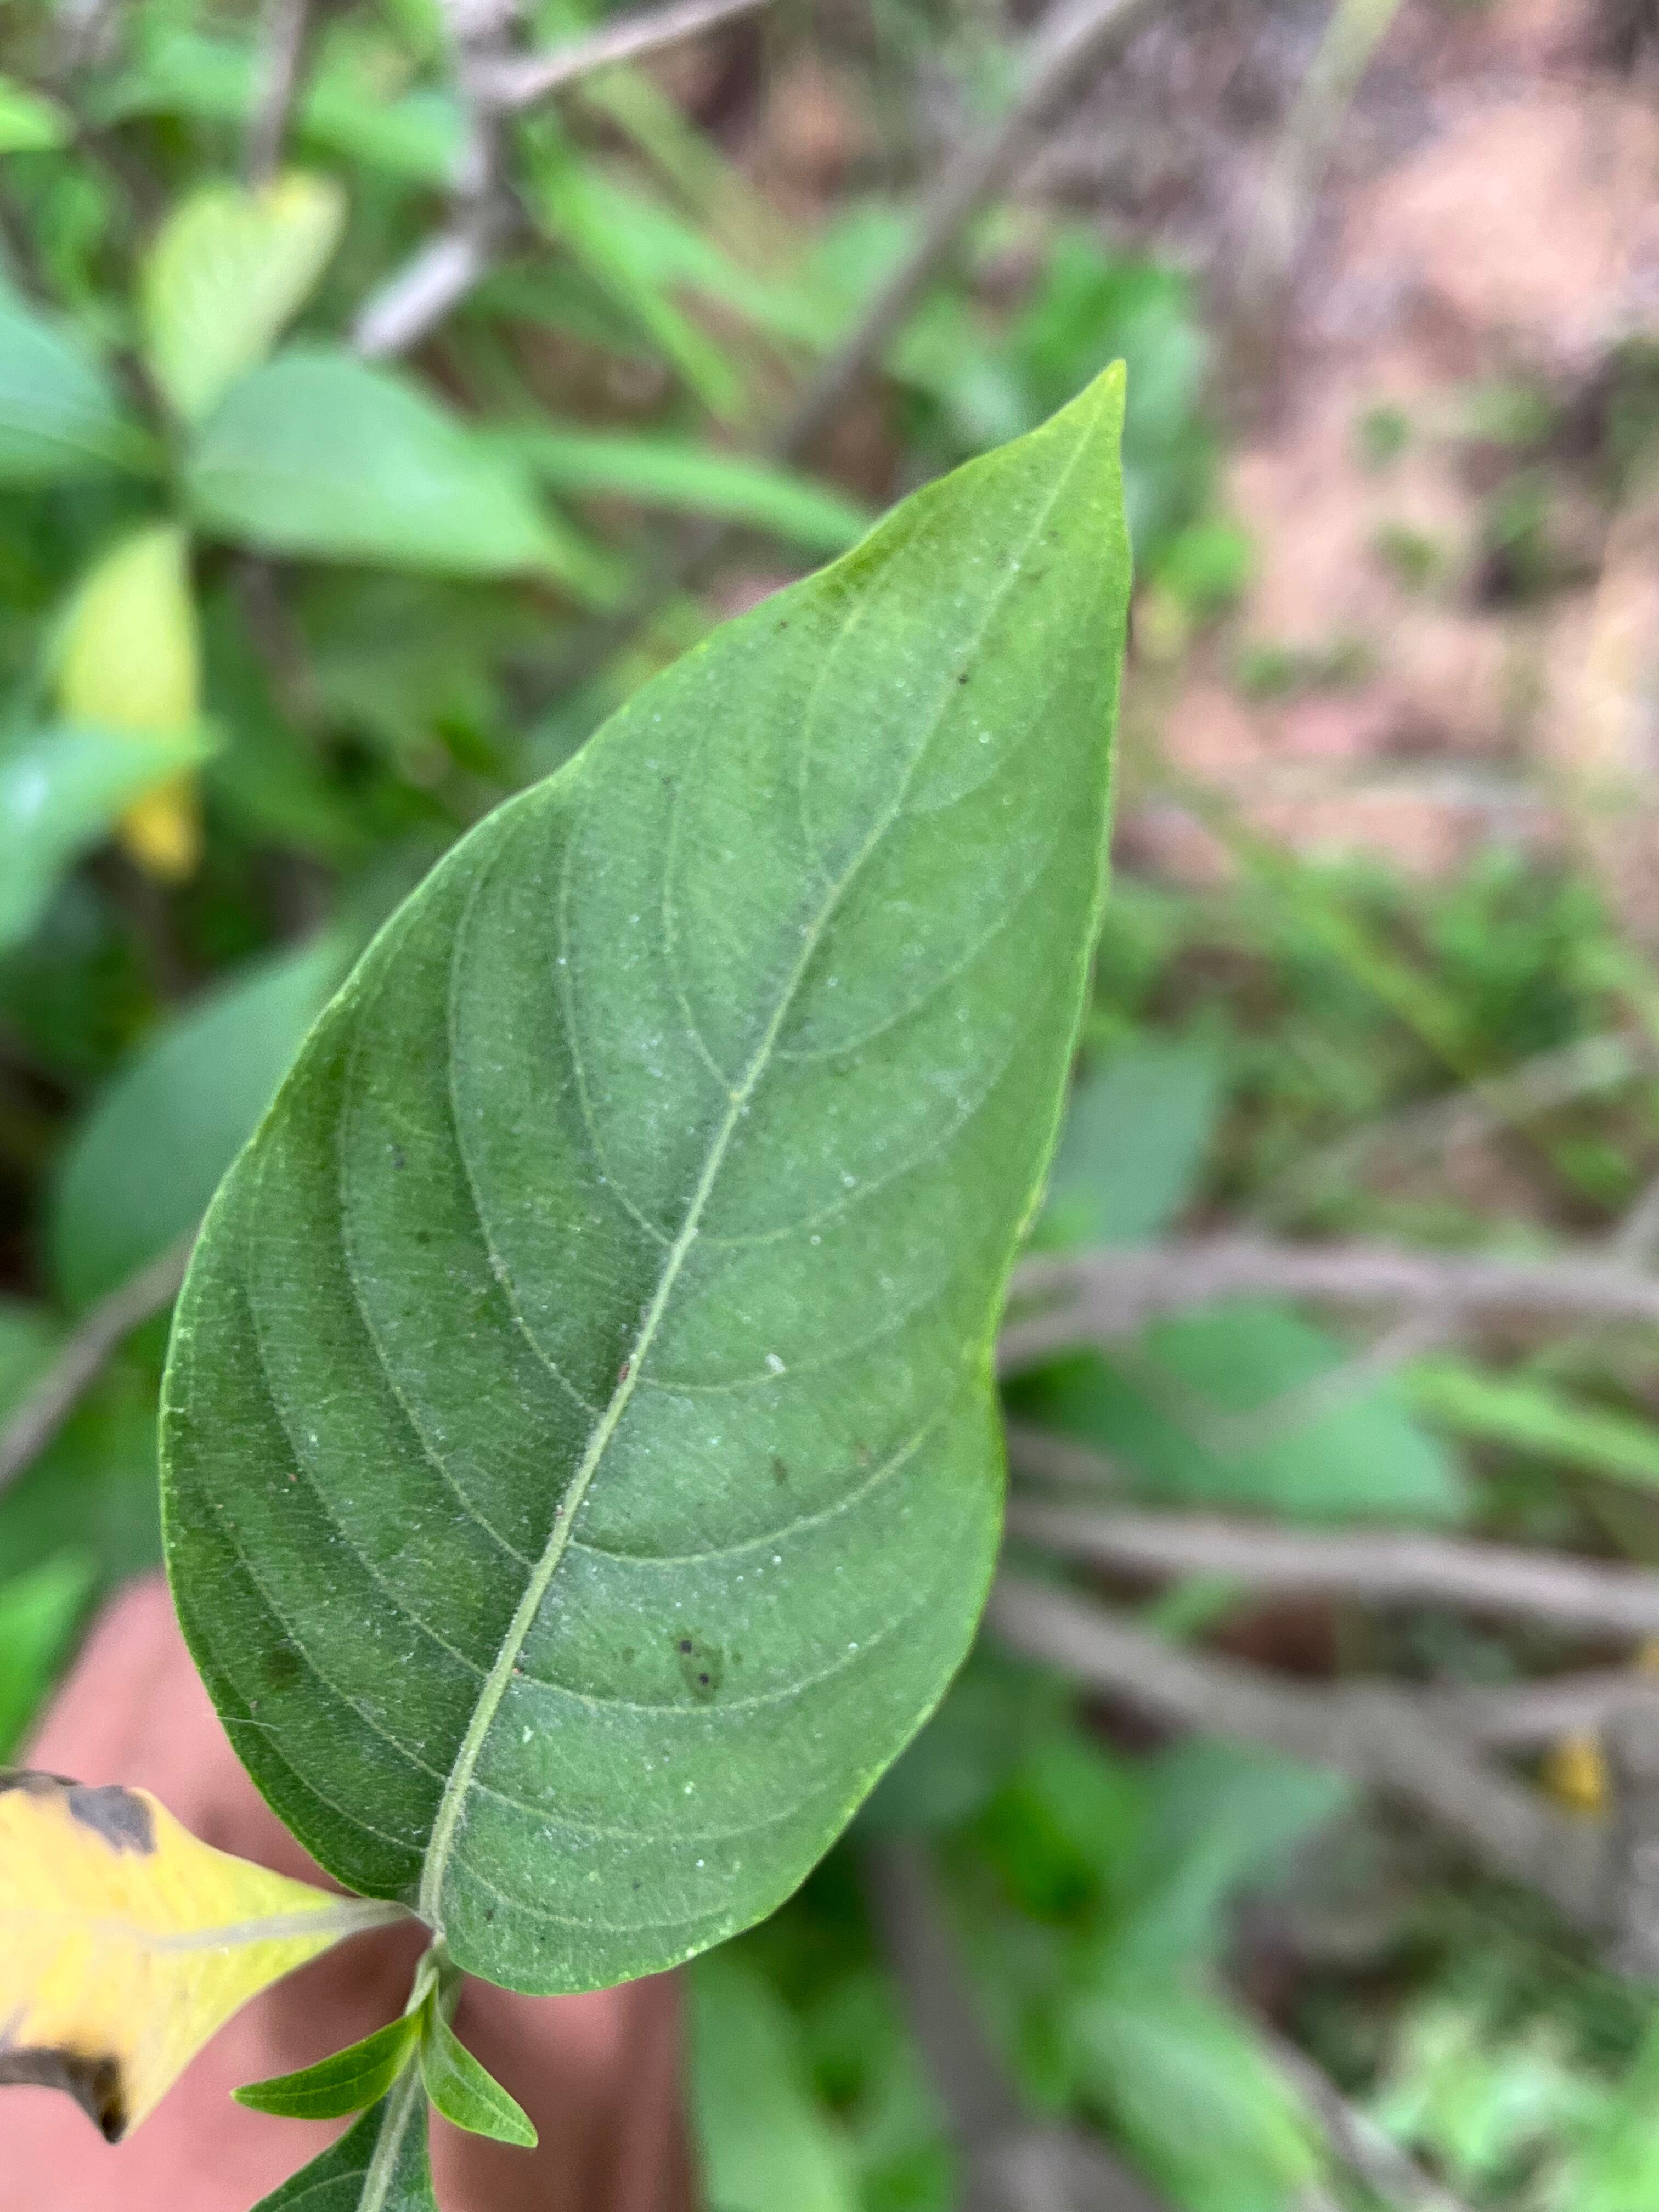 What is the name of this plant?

vasaka
